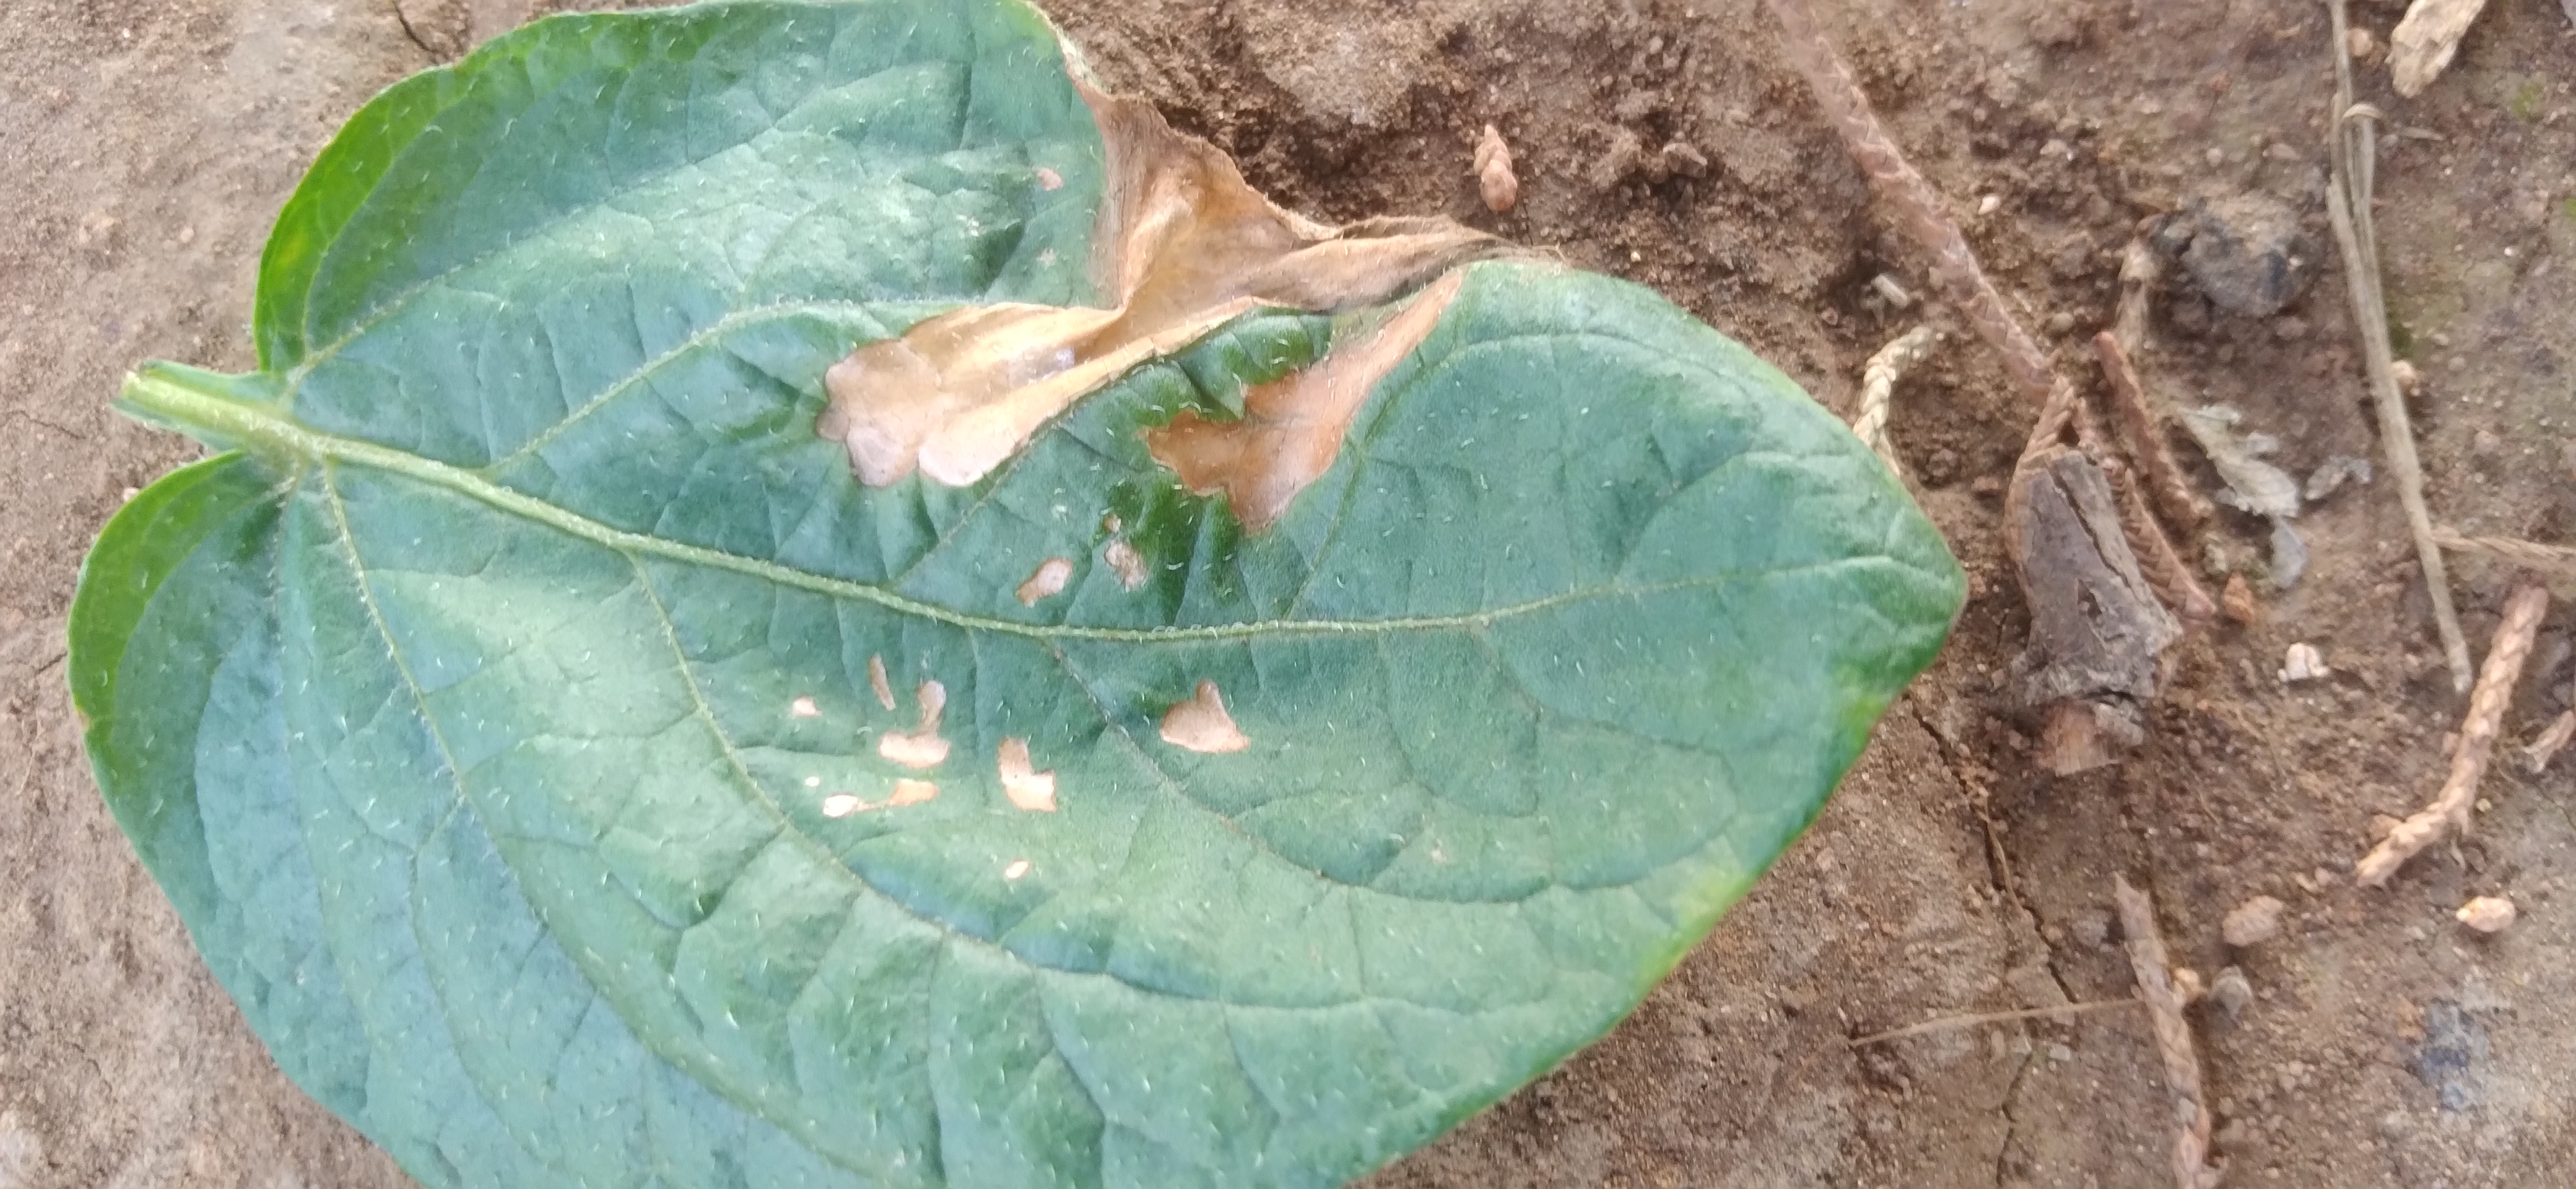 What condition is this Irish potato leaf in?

early blight
